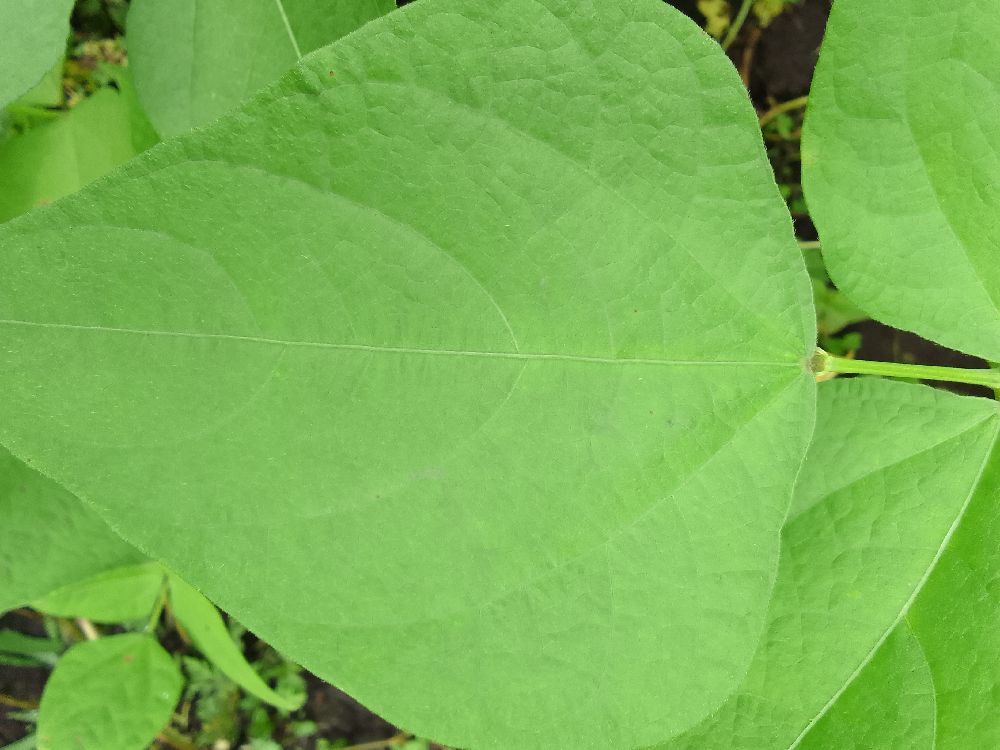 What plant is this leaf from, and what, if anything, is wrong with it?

common bean, healthy
